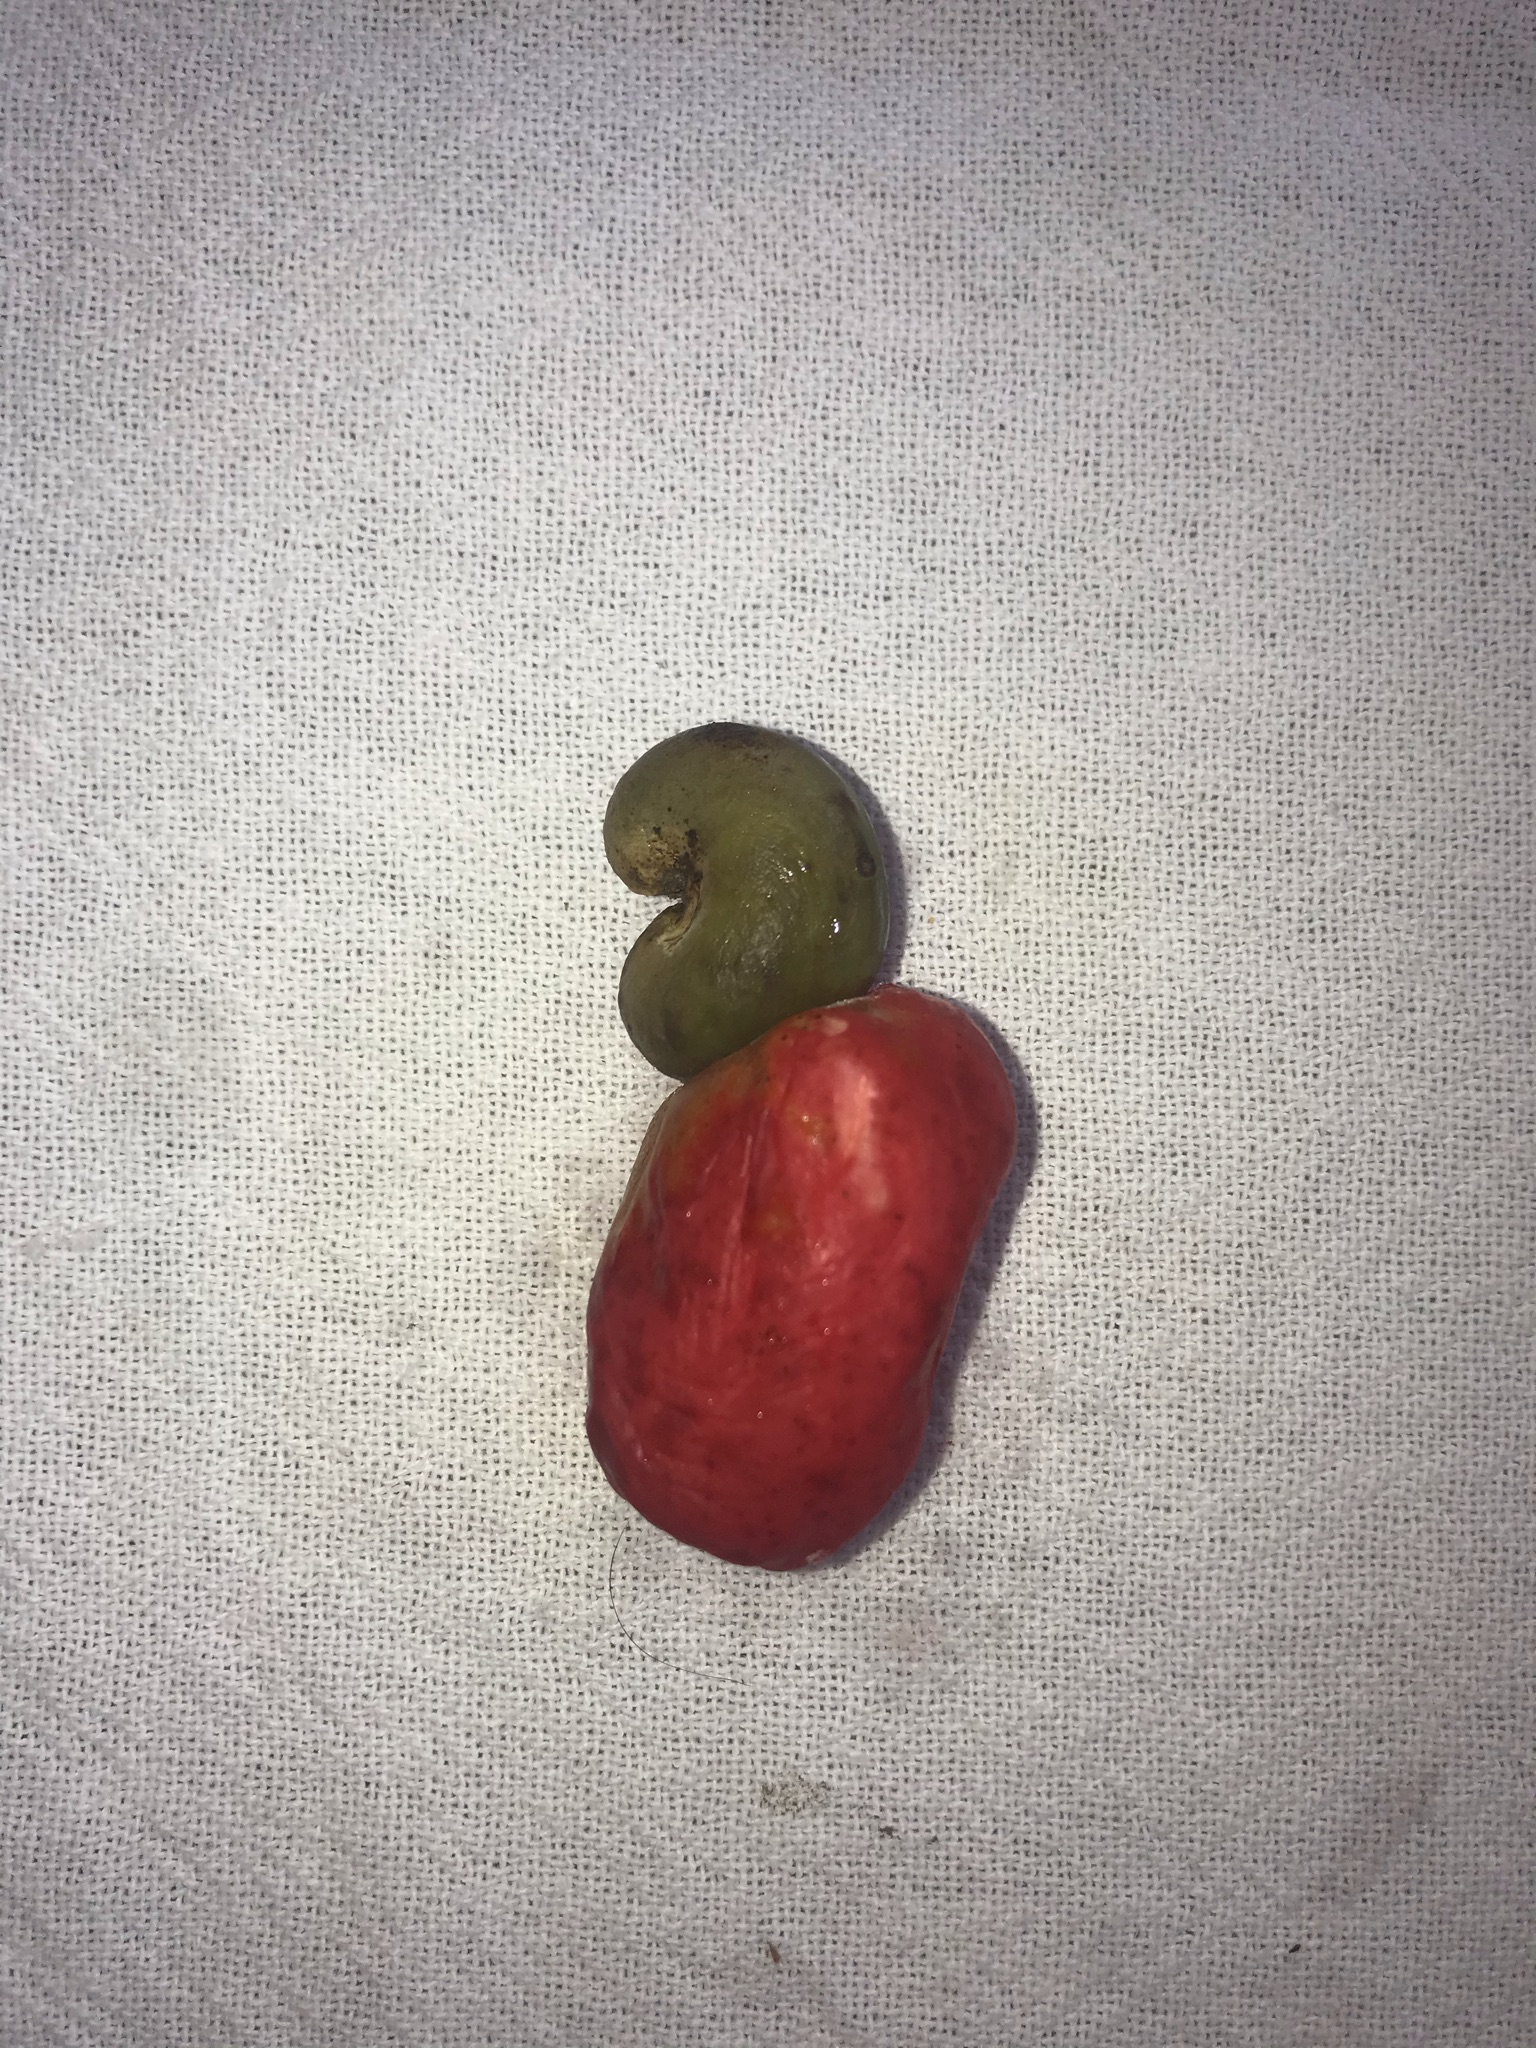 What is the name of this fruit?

caju vermelho
